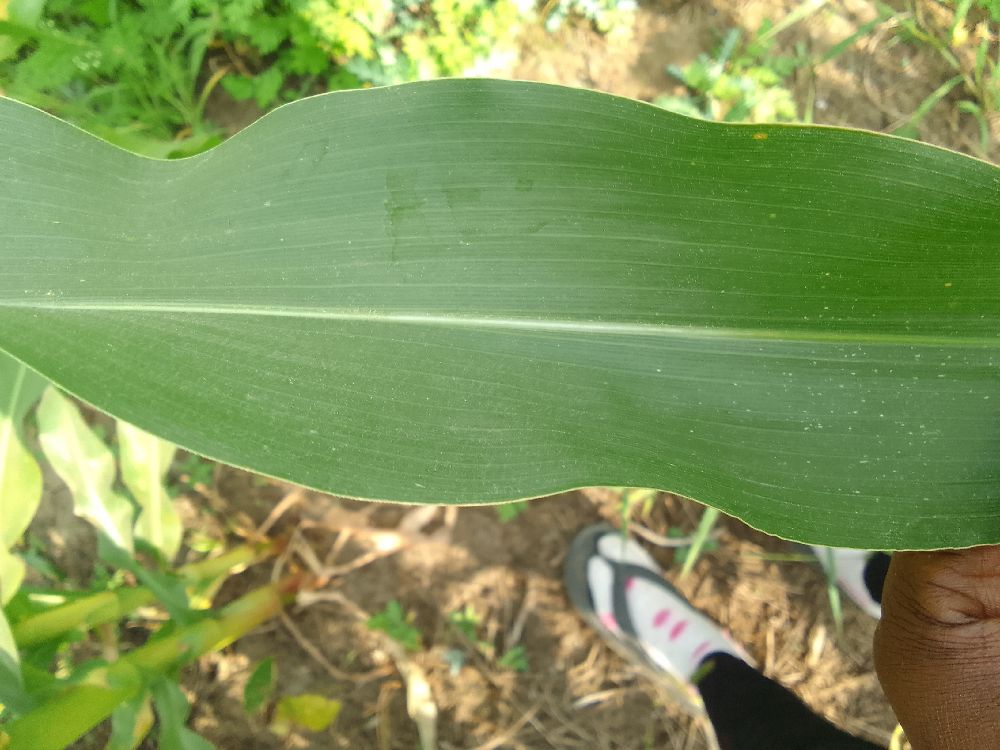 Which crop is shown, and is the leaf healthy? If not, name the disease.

maize, healthy
